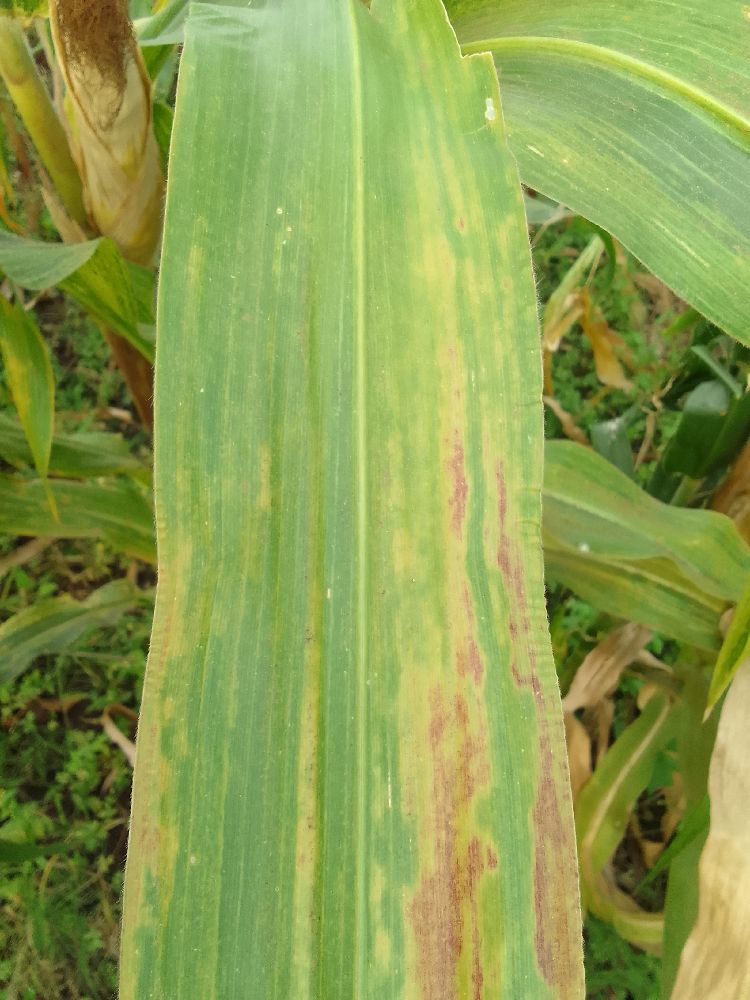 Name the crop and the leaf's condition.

maize, maize lethal necrosis
